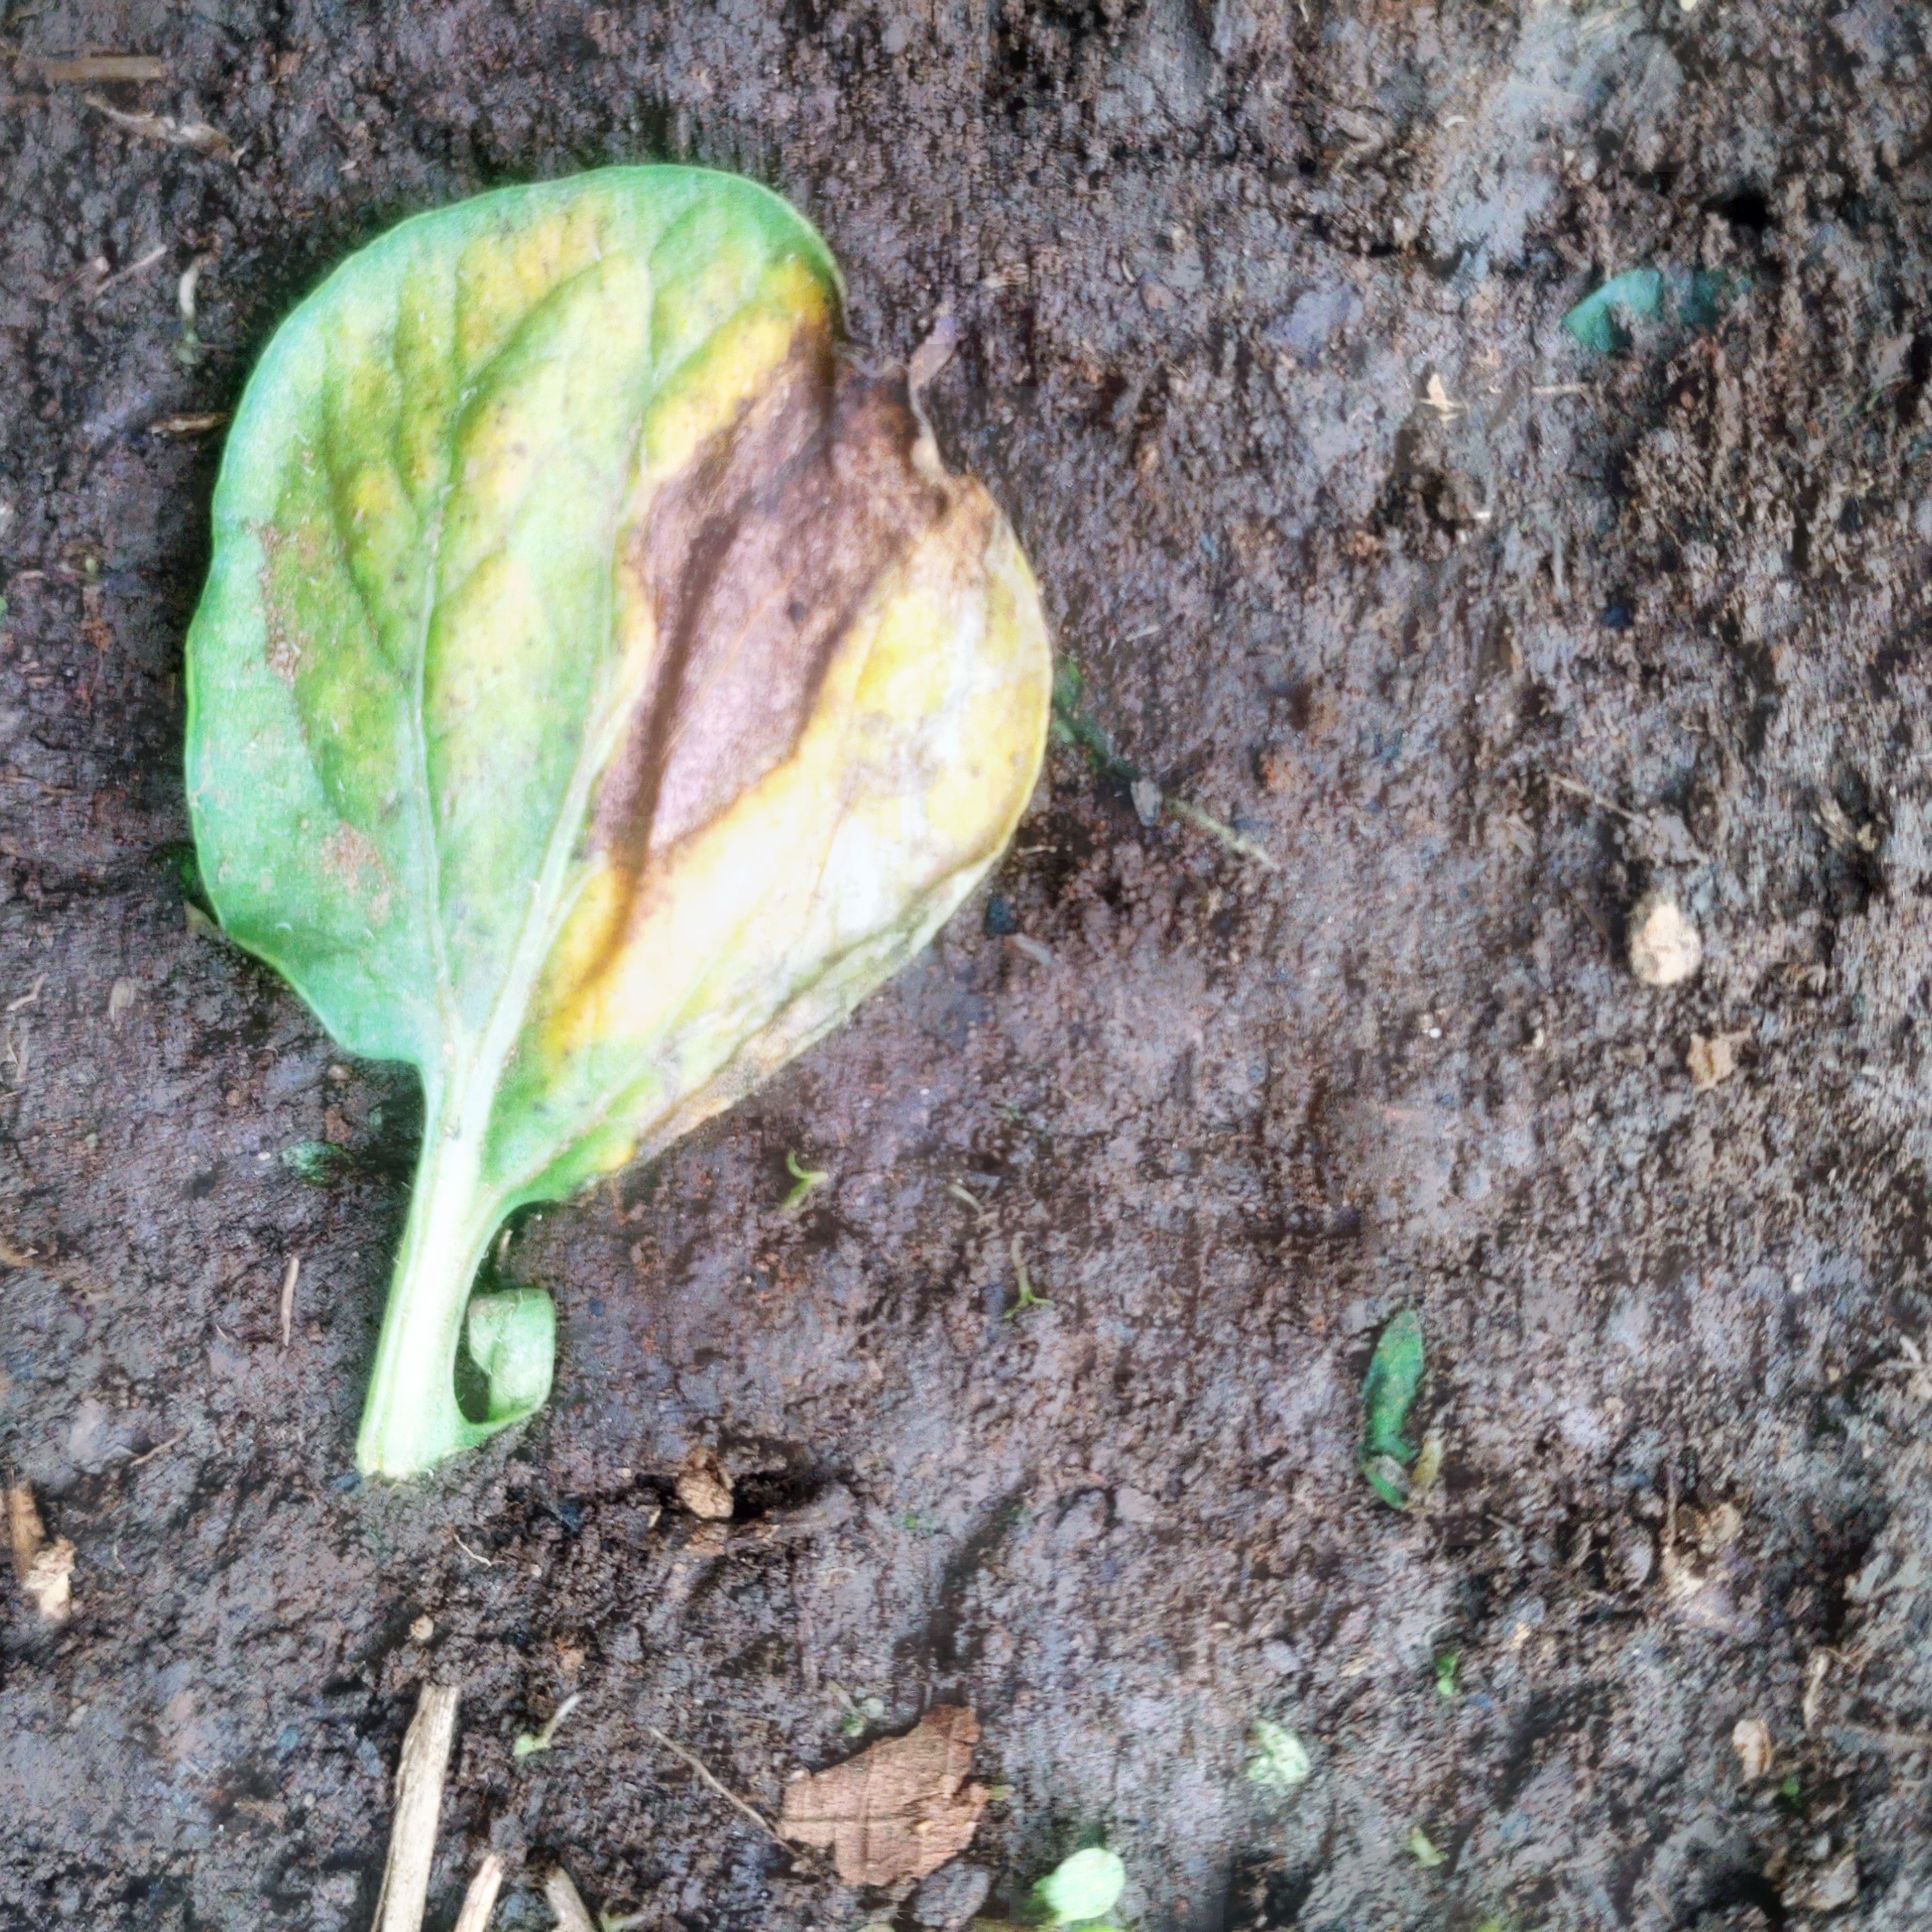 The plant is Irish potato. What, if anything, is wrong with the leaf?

late blight
